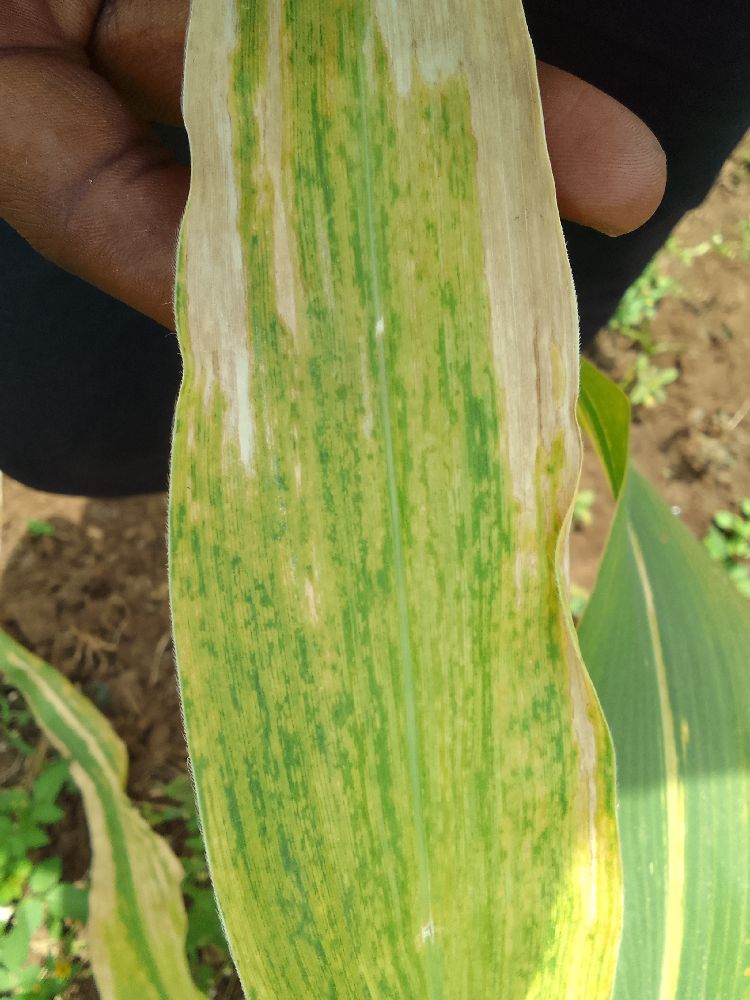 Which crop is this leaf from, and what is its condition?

maize, maize lethal necrosis
